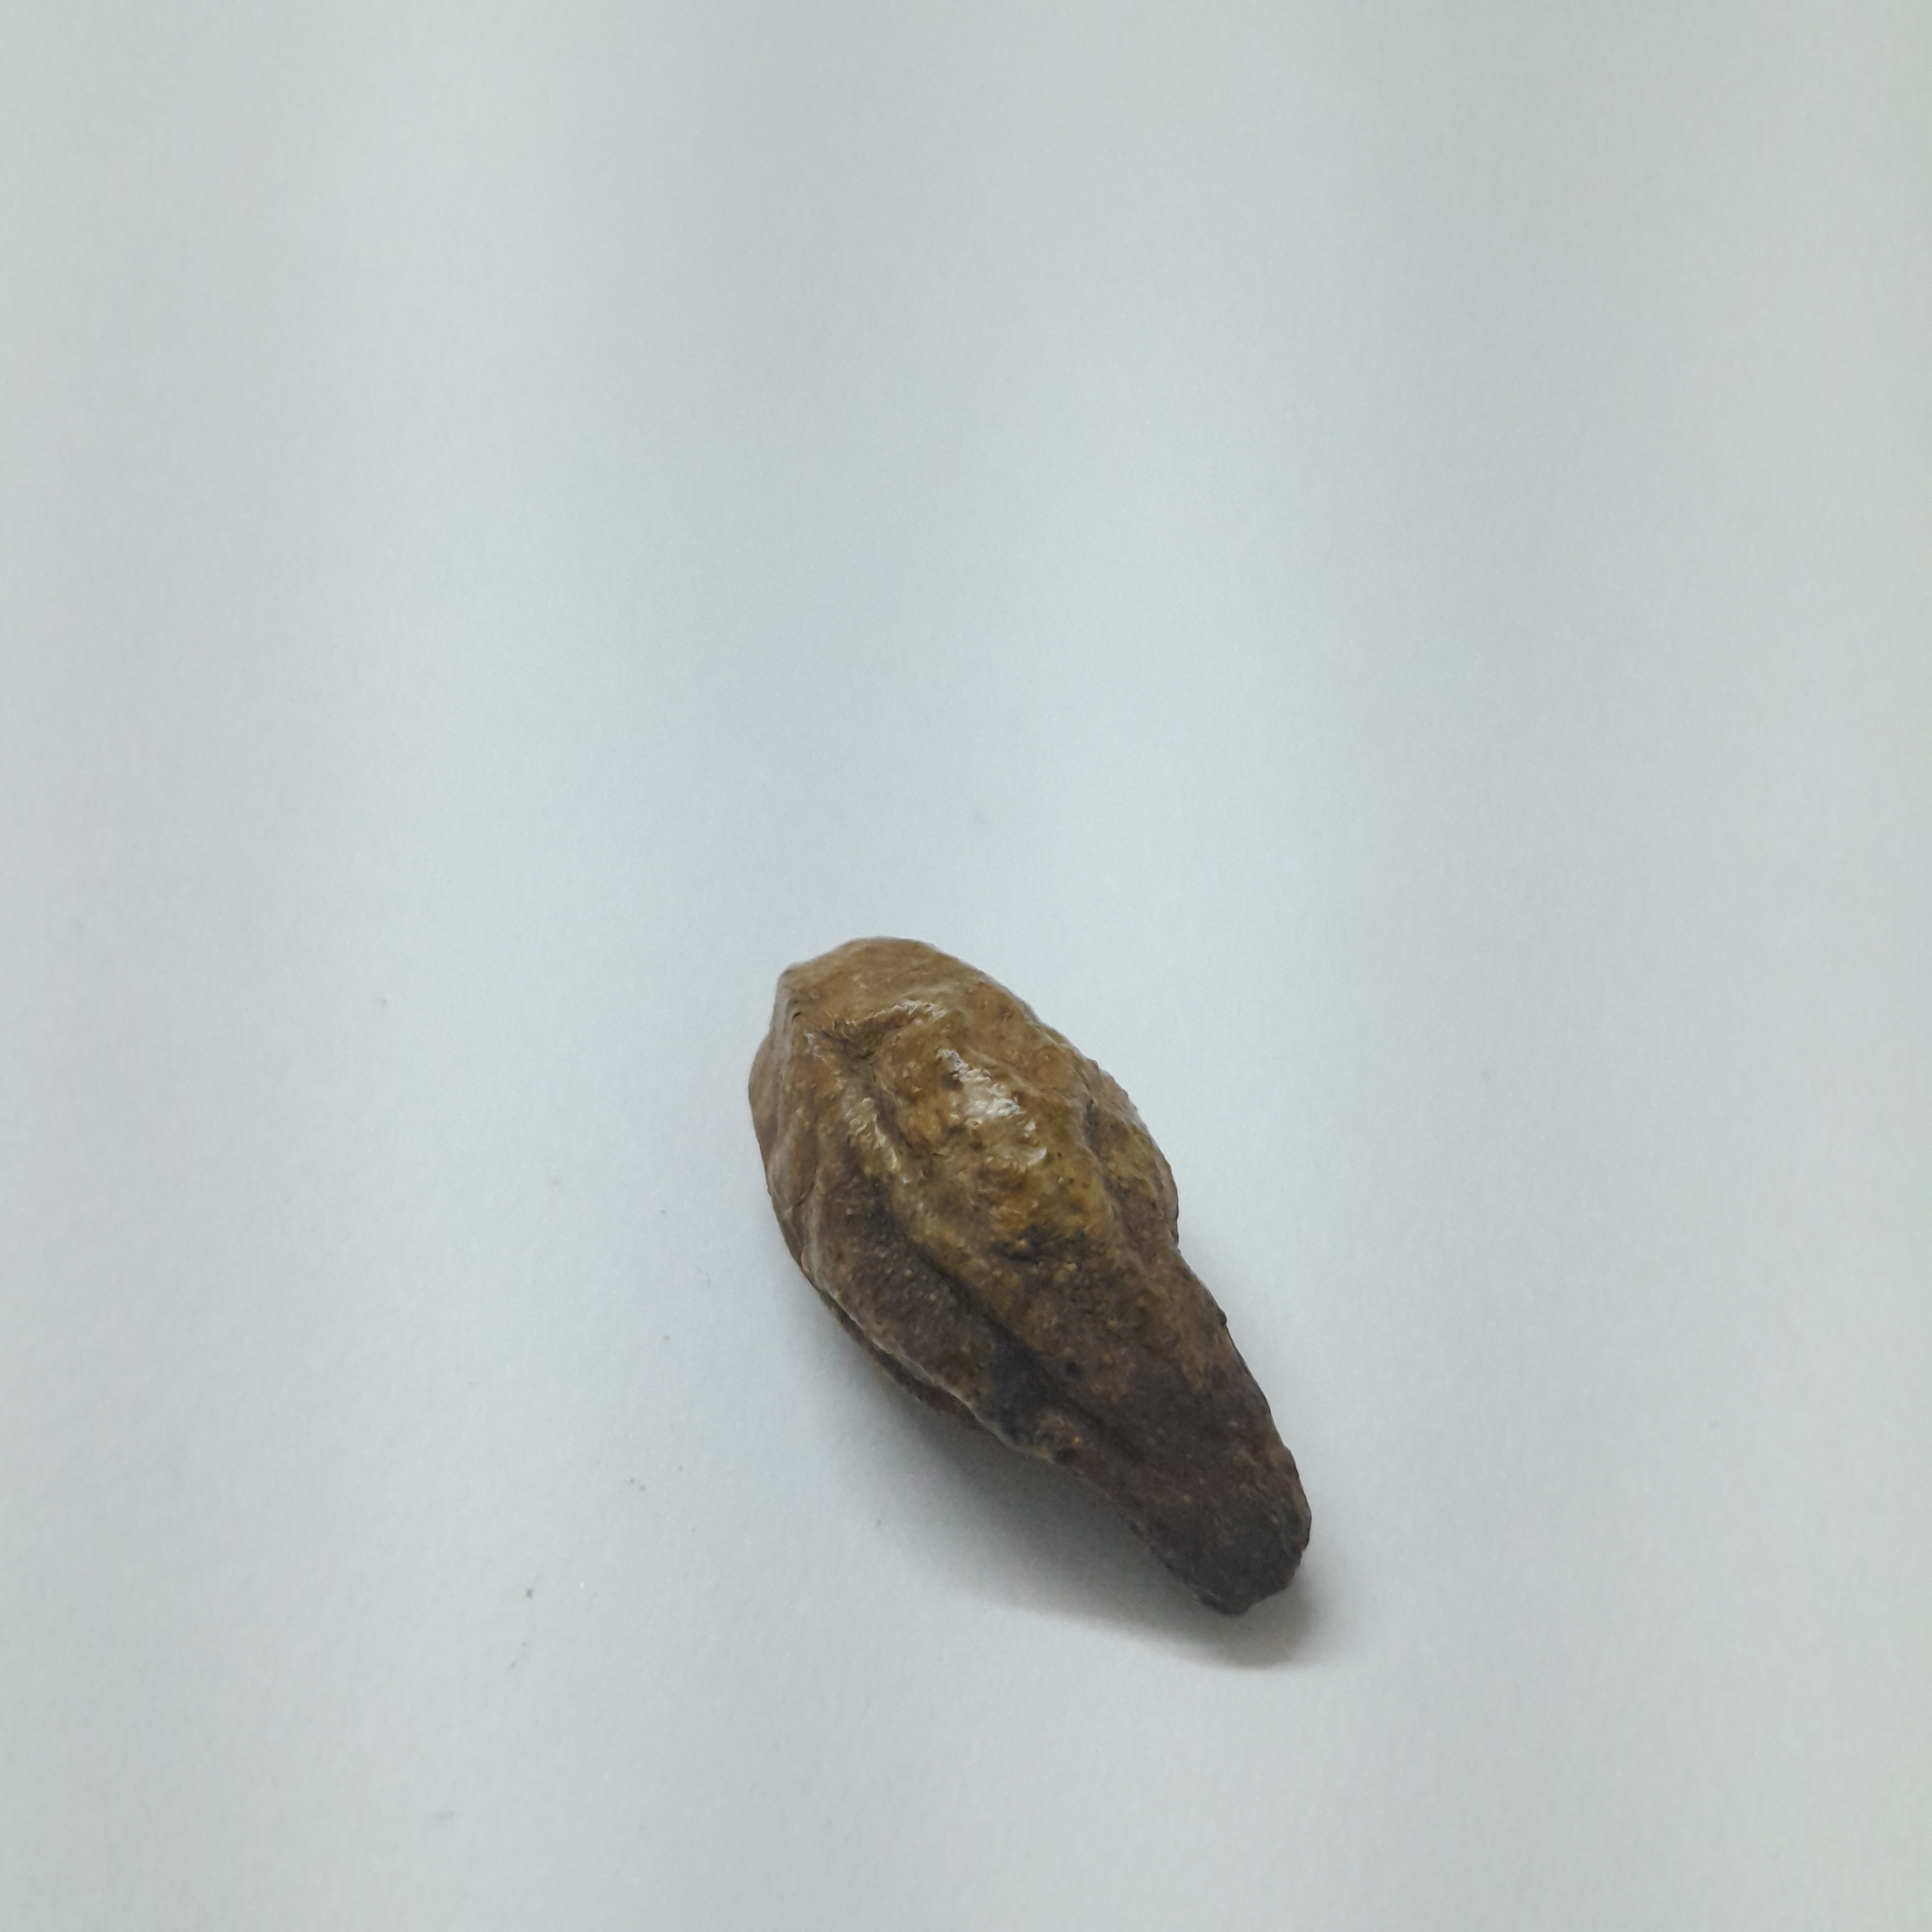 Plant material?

hirdaa
